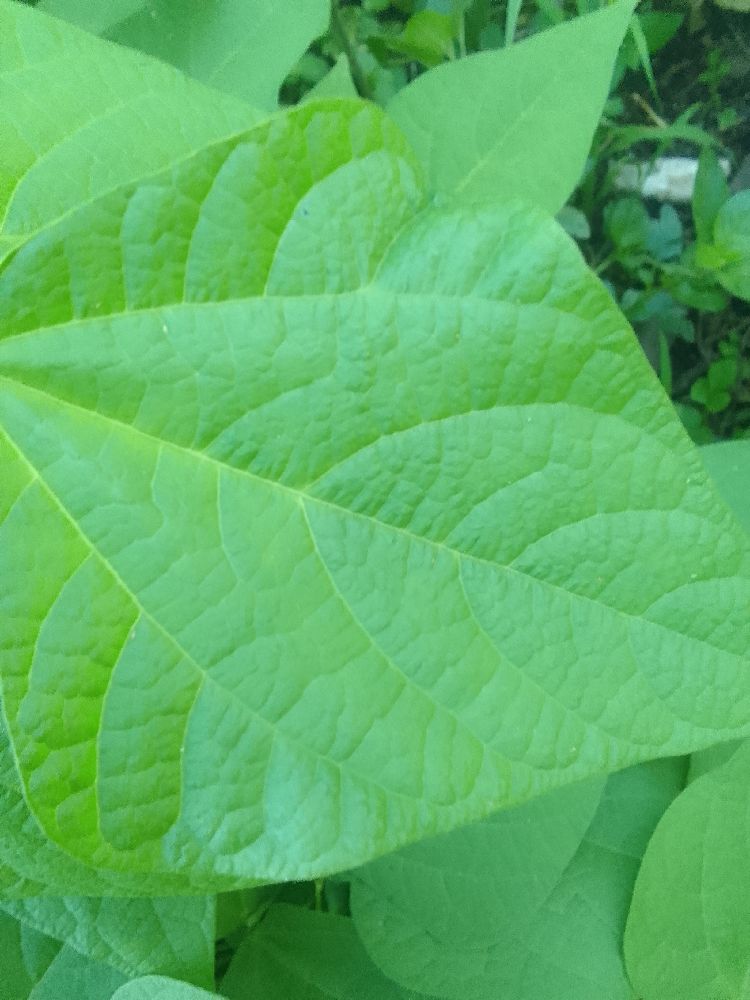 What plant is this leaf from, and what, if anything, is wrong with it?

common bean, healthy
